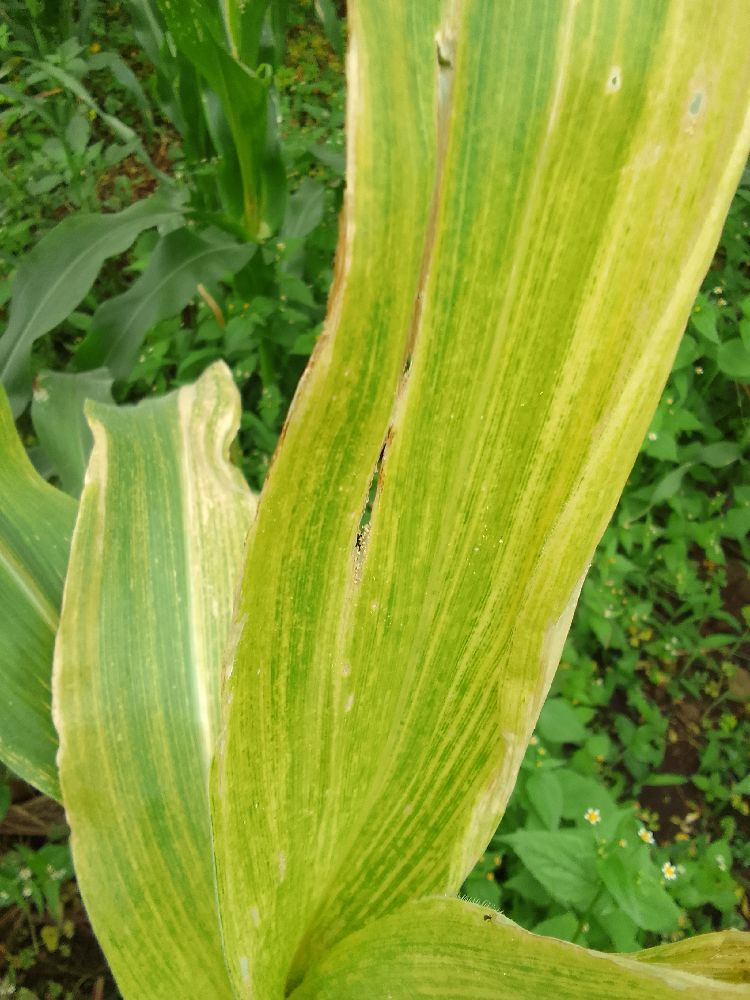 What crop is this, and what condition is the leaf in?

maize, maize lethal necrosis
